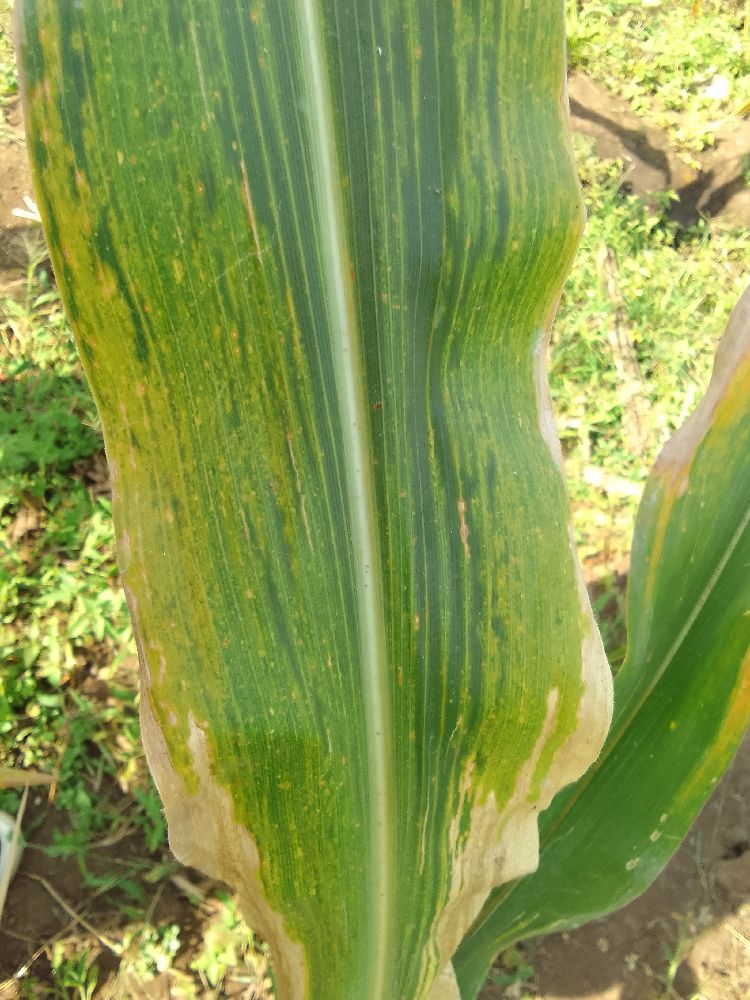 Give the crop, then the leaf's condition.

maize, maize lethal necrosis
